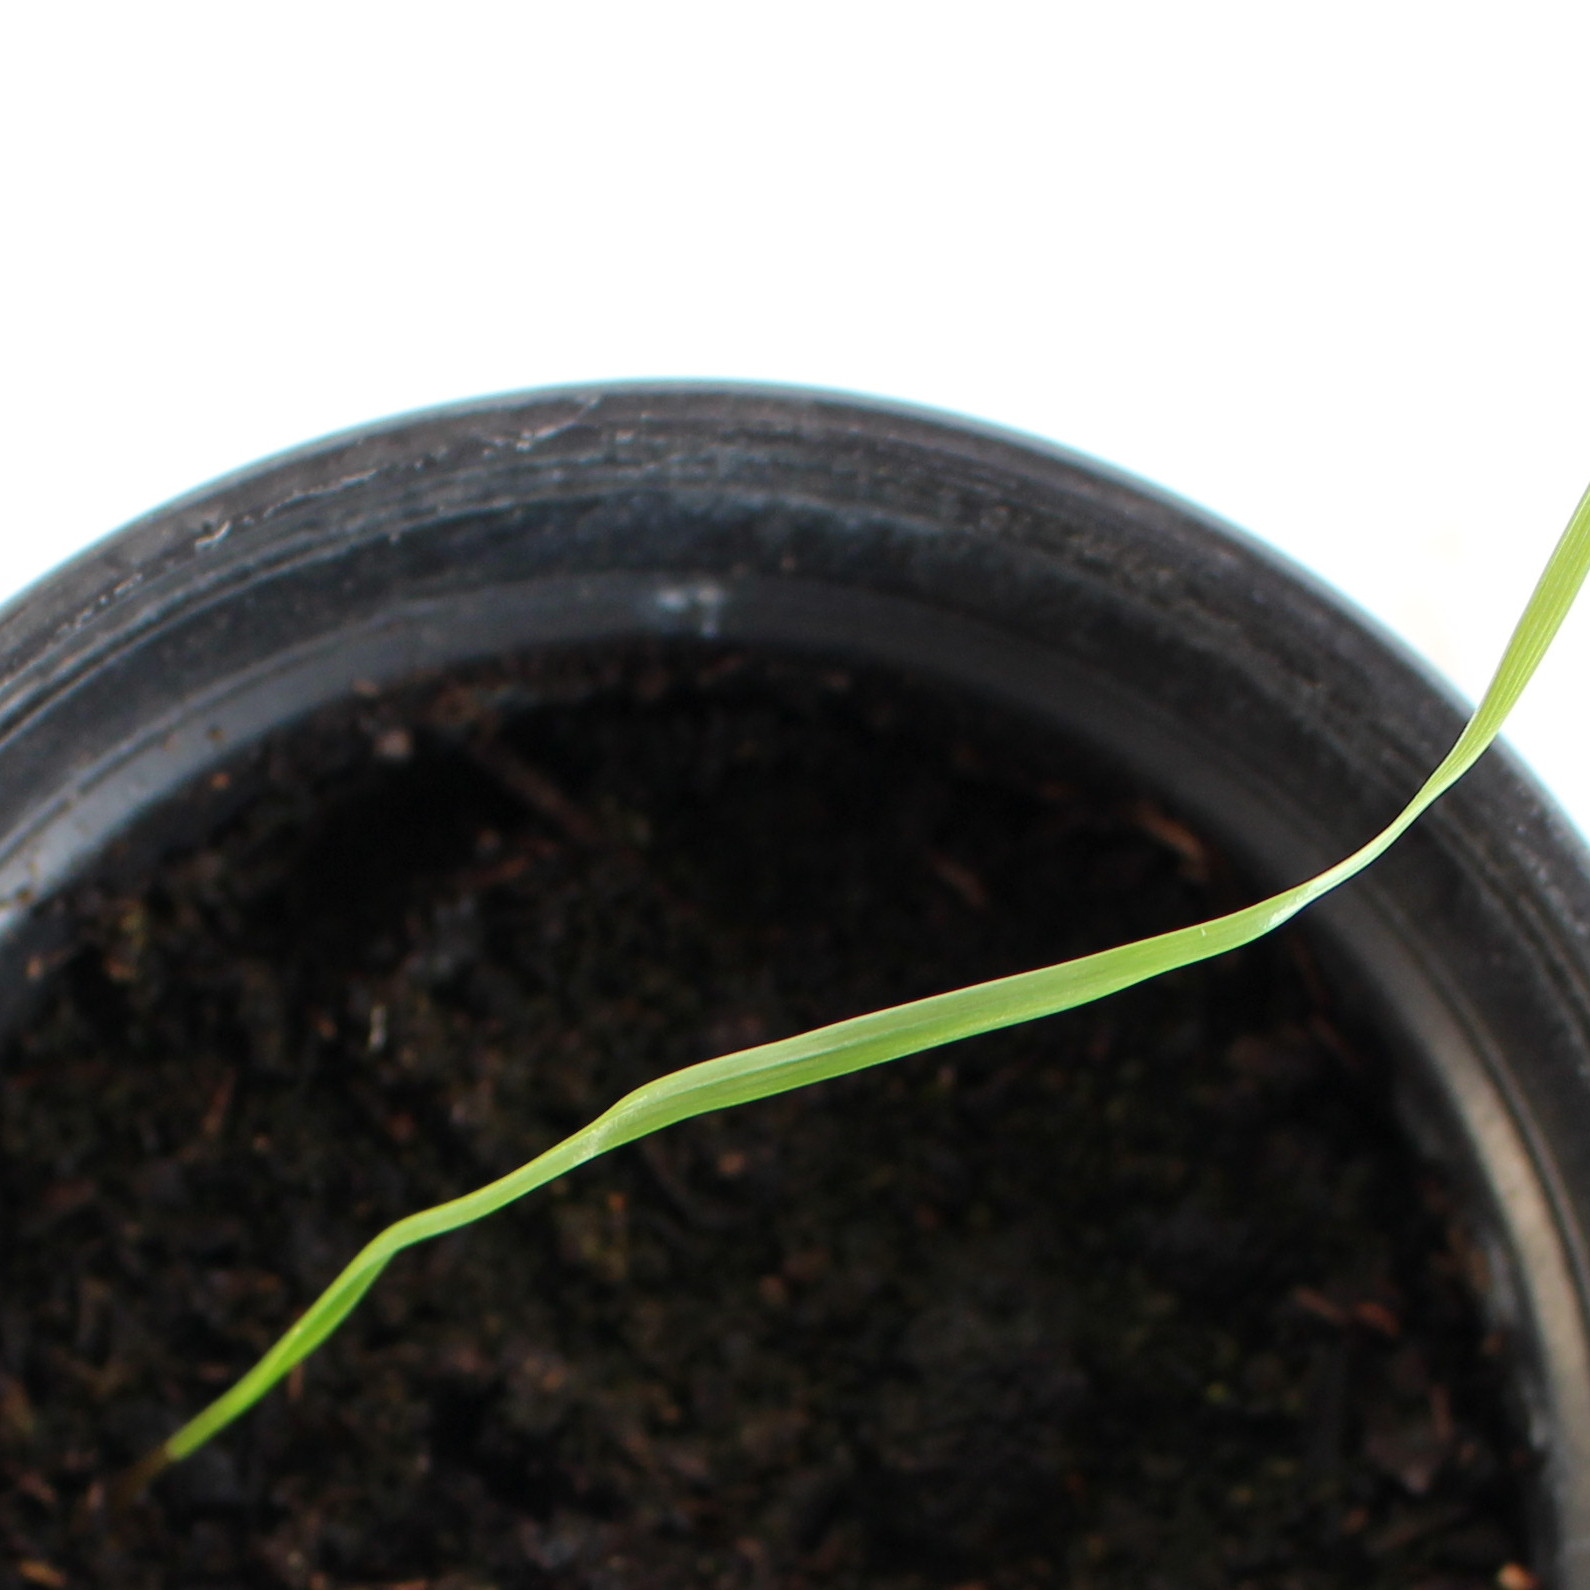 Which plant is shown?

Lolium multiflorum
